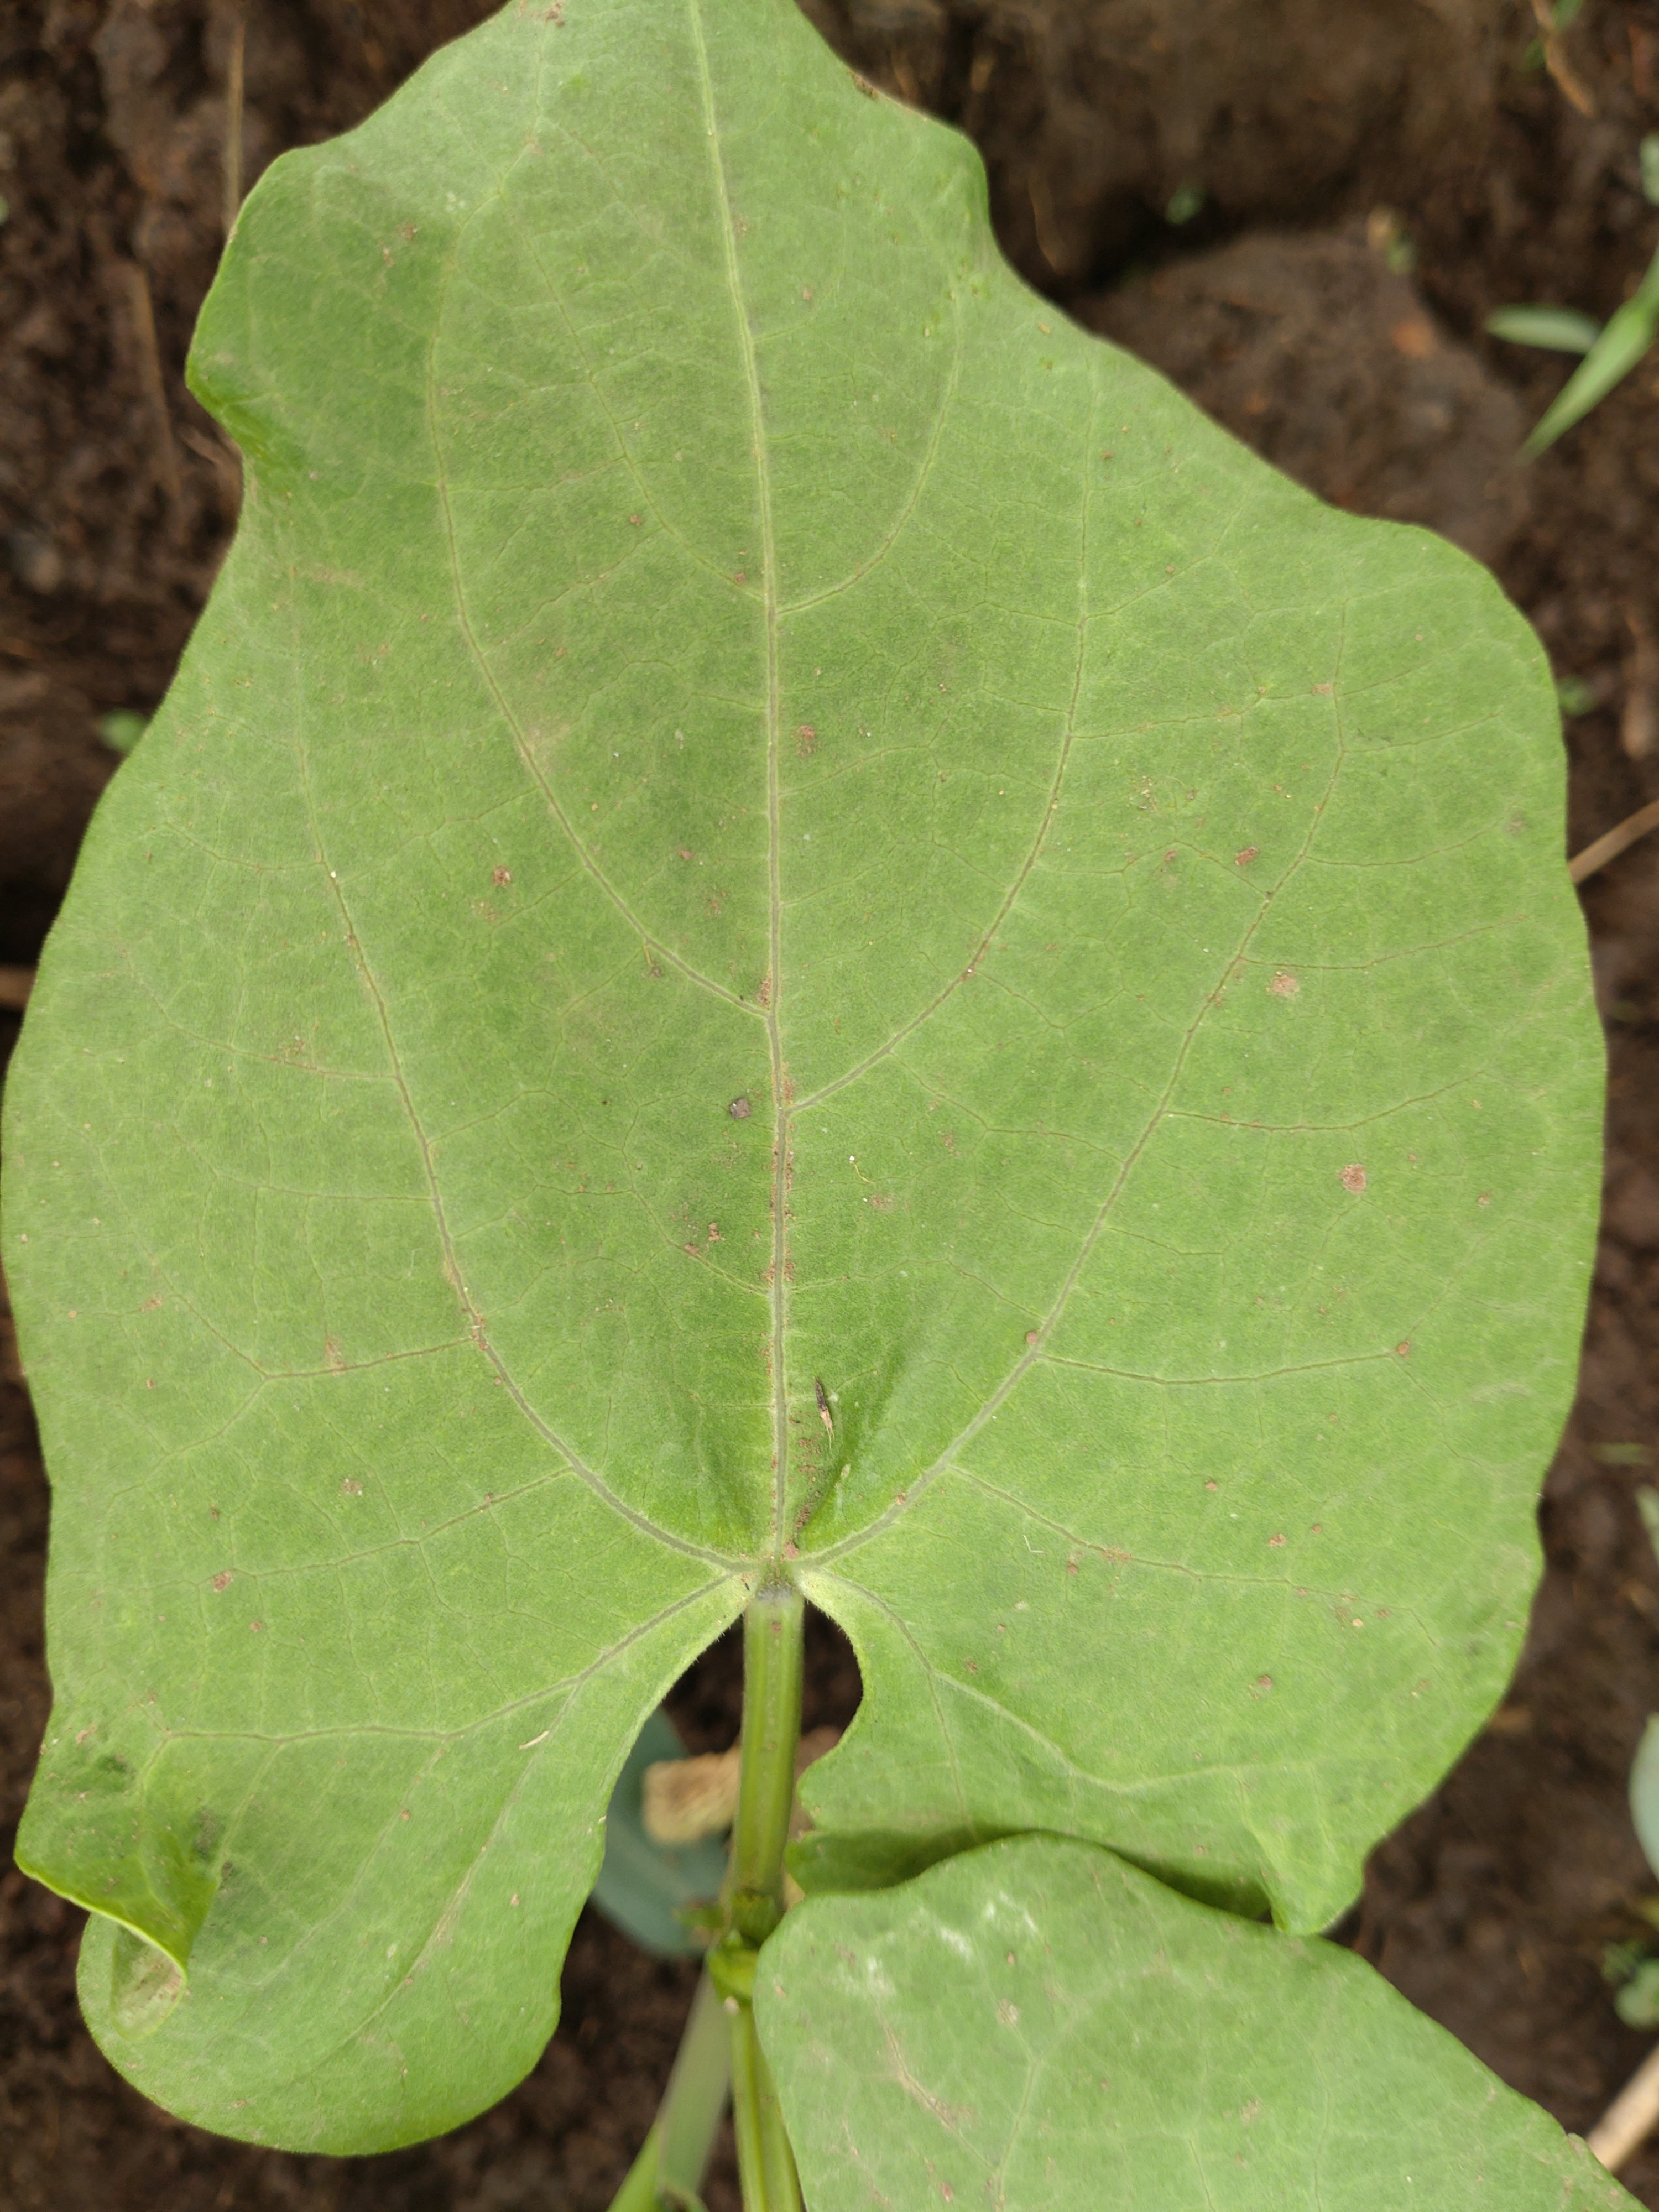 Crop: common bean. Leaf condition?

healthy
